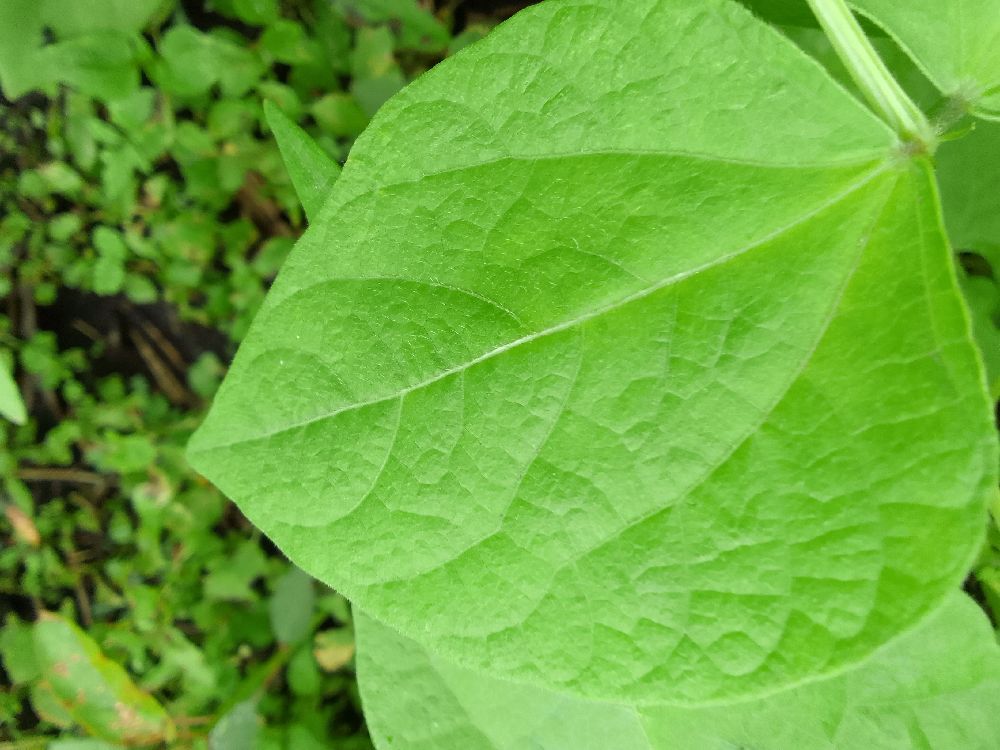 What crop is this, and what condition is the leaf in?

common bean, healthy
